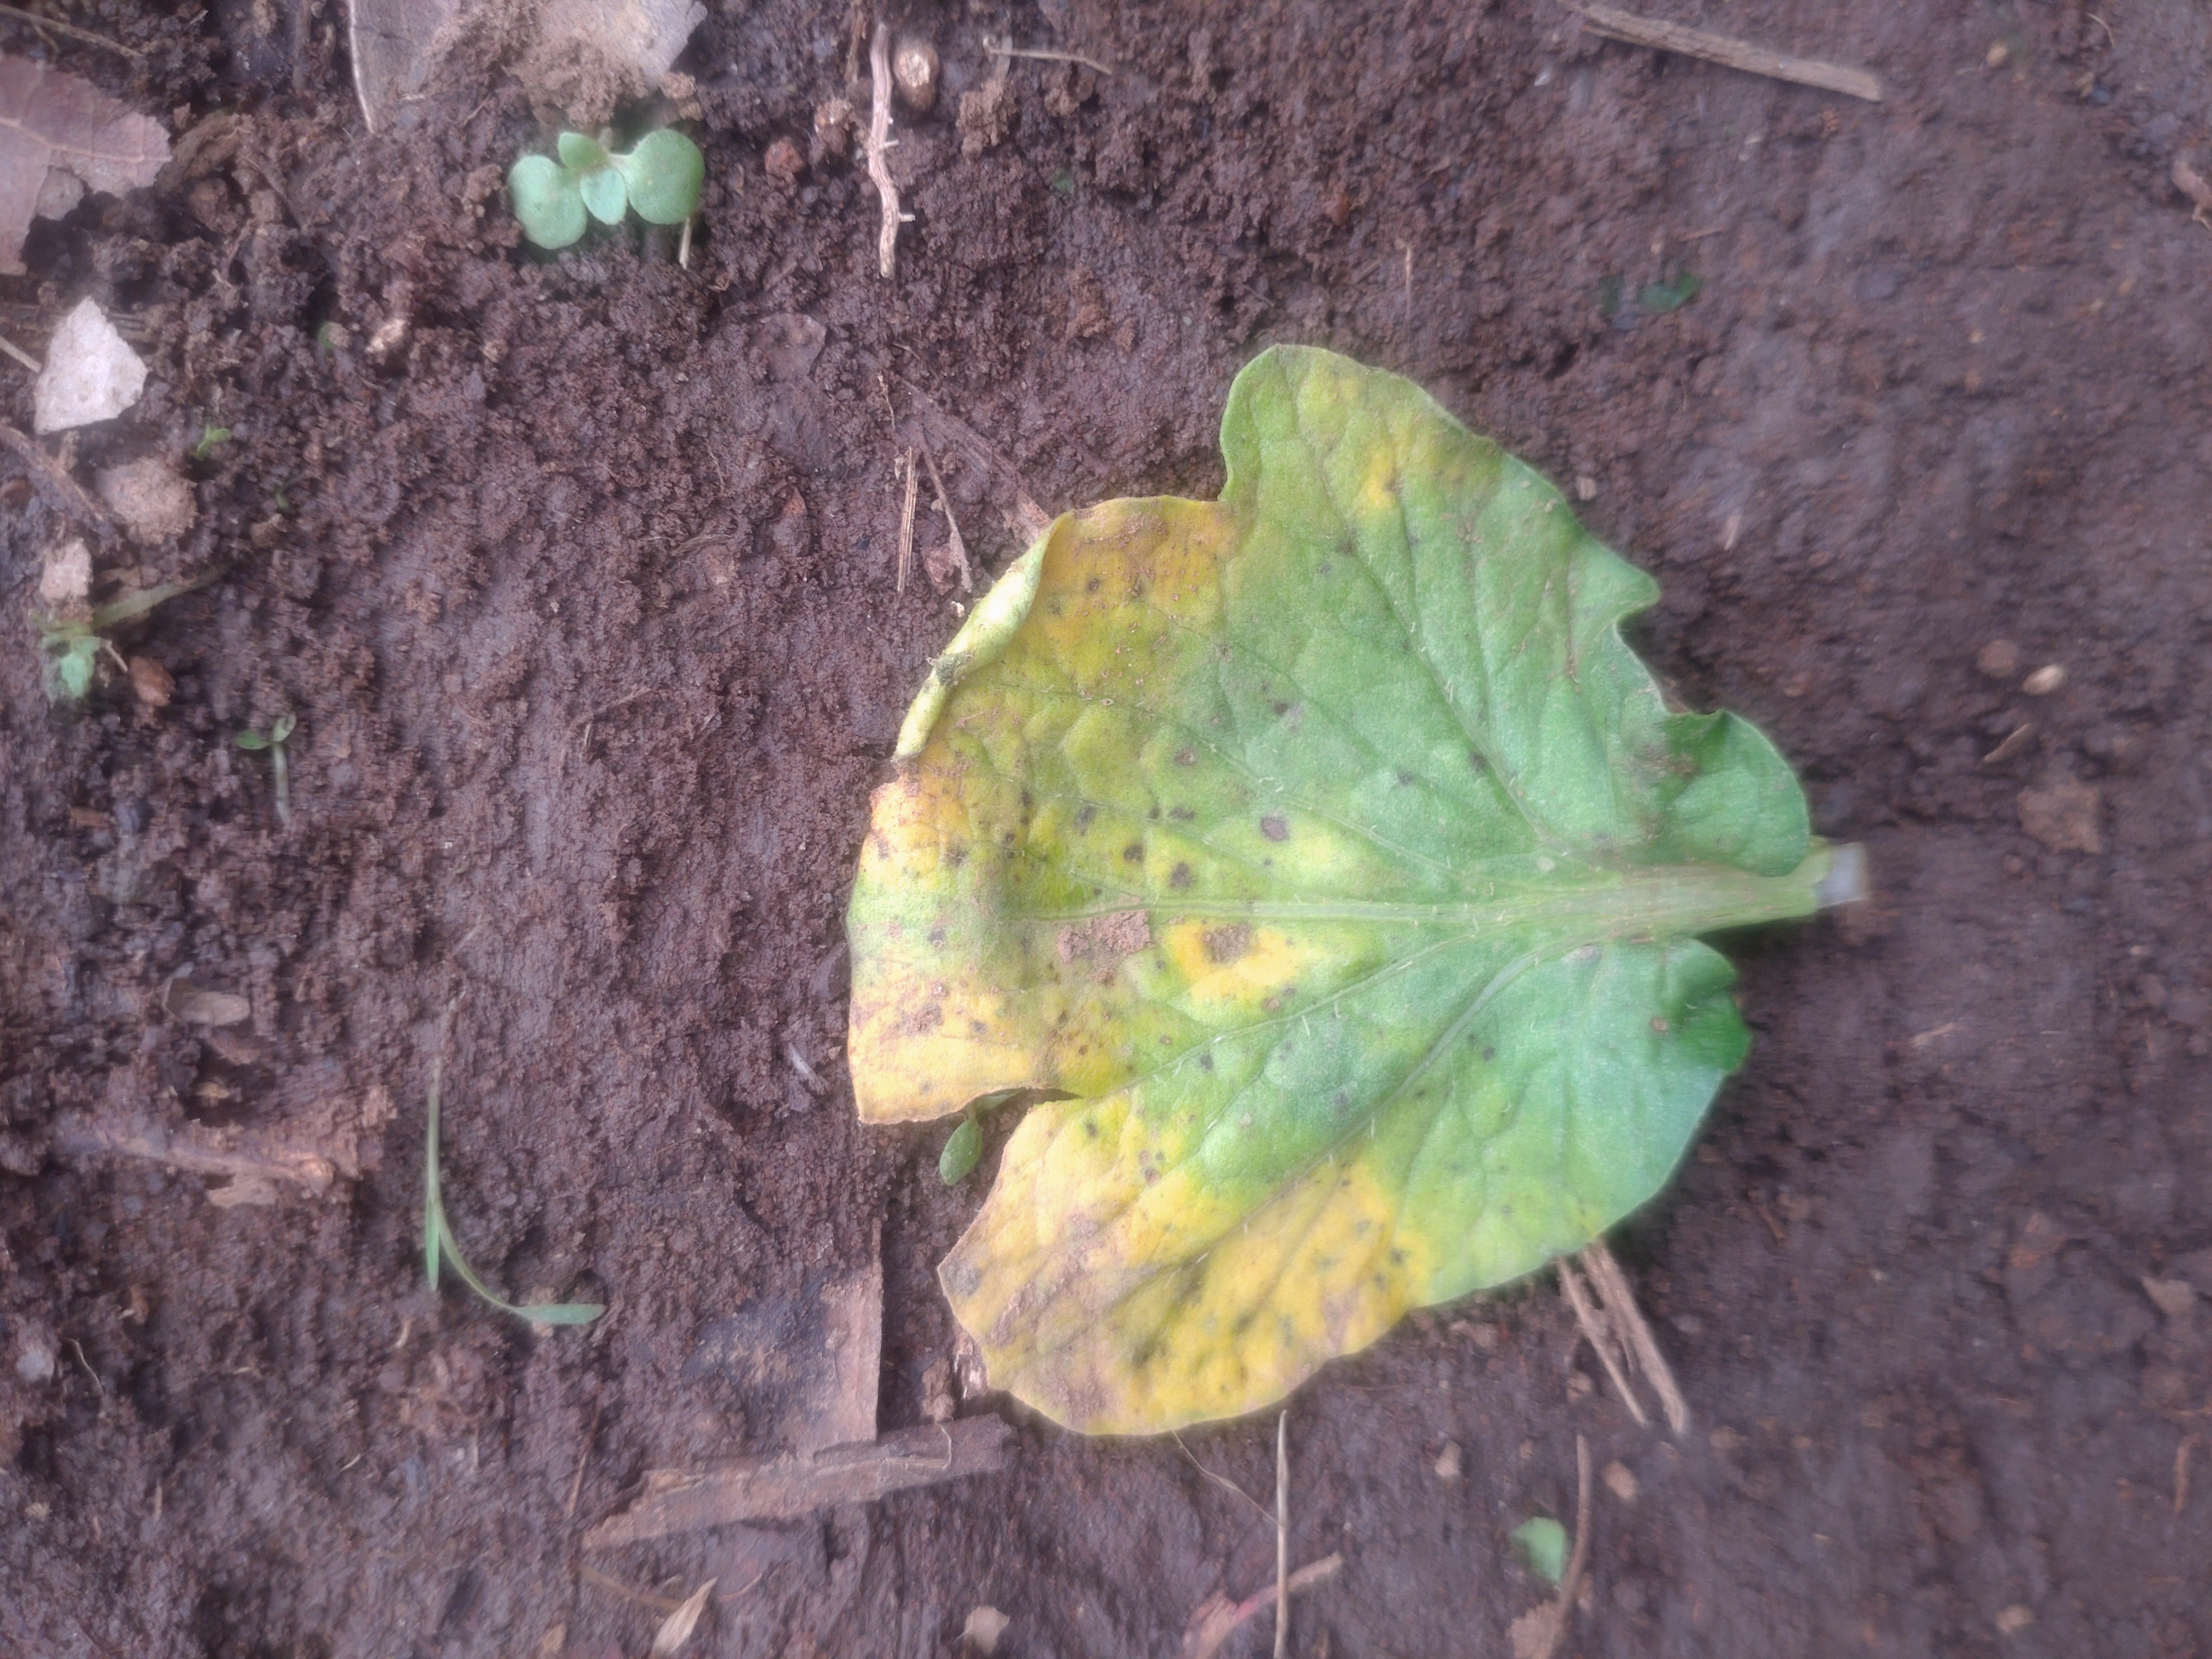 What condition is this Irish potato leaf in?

late blight
